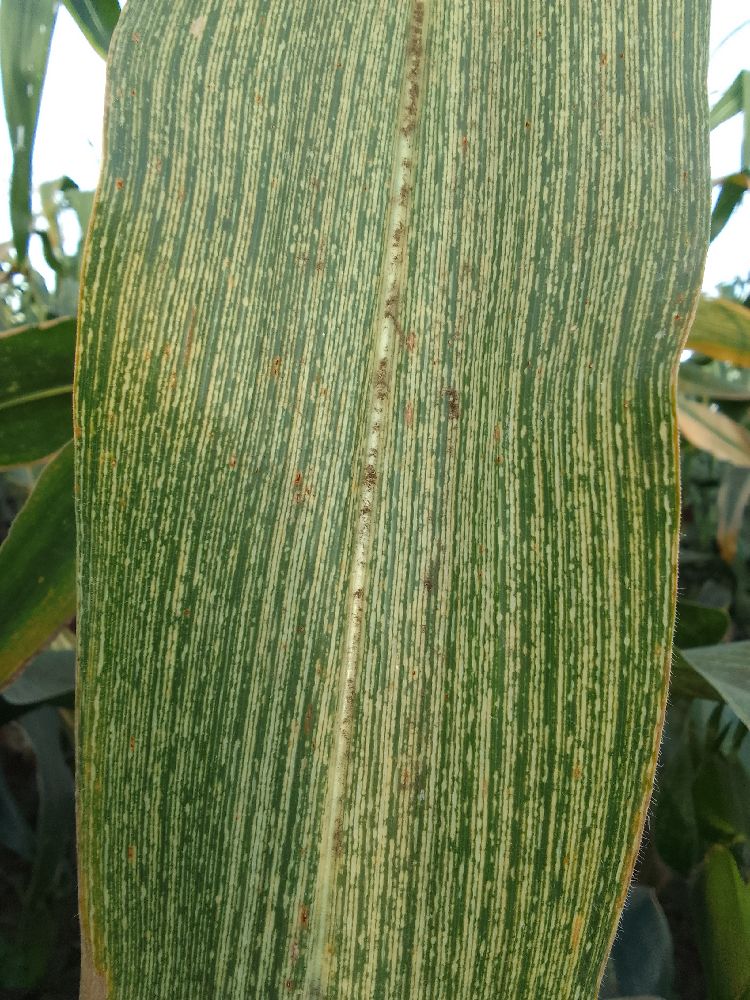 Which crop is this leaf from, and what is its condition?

maize, maize streak virus
